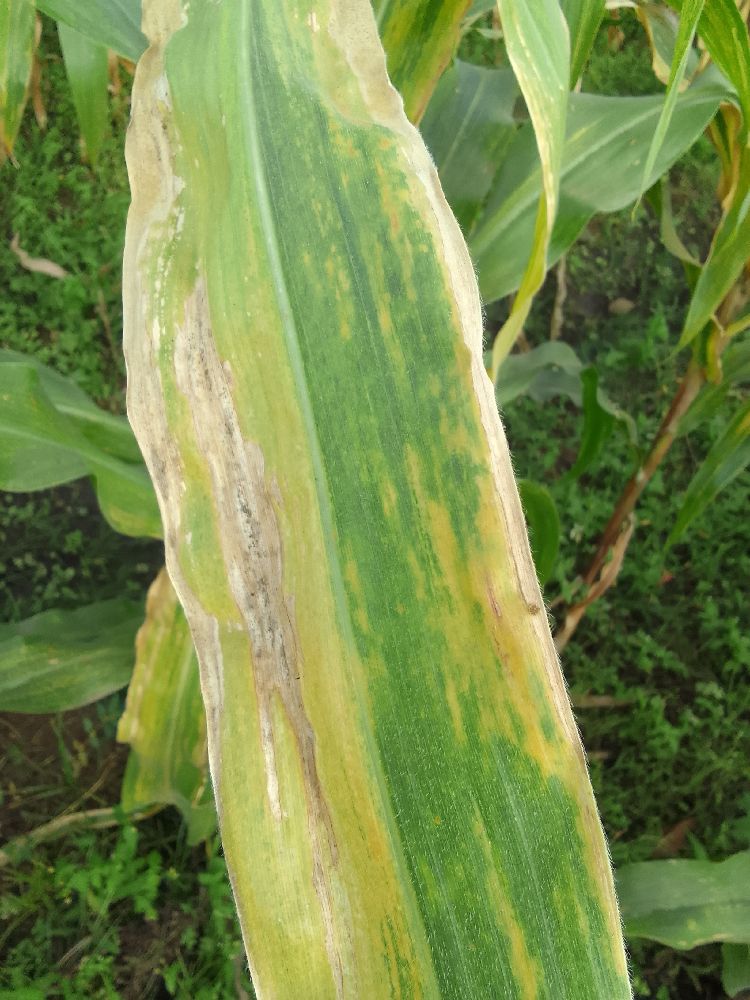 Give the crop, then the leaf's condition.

maize, maize lethal necrosis
